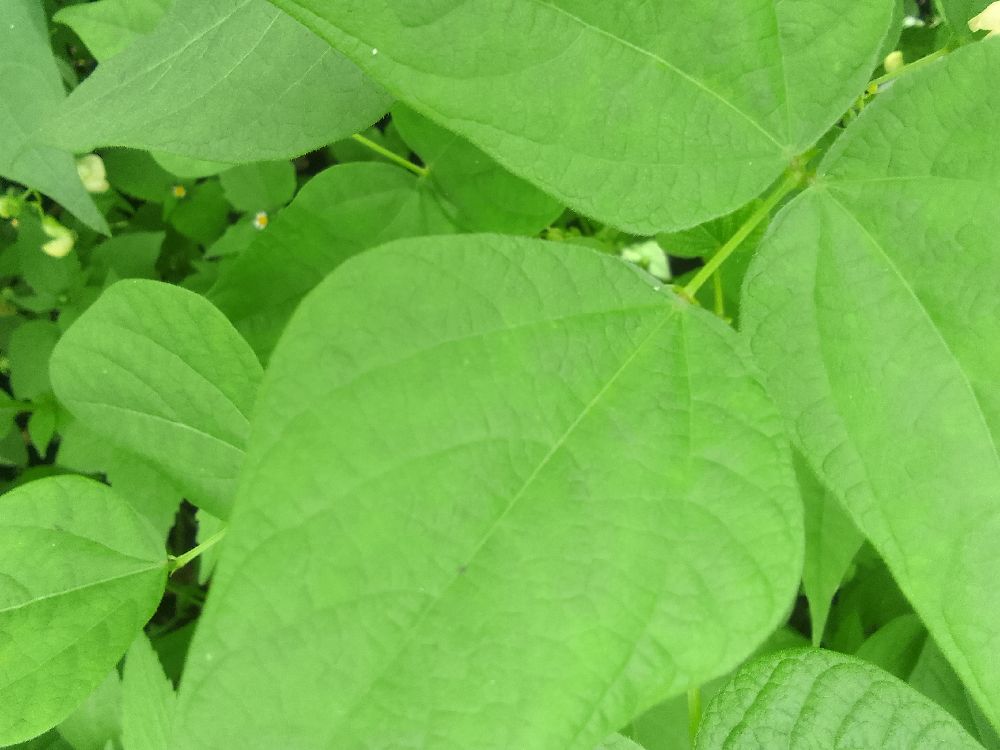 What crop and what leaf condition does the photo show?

common bean, healthy
